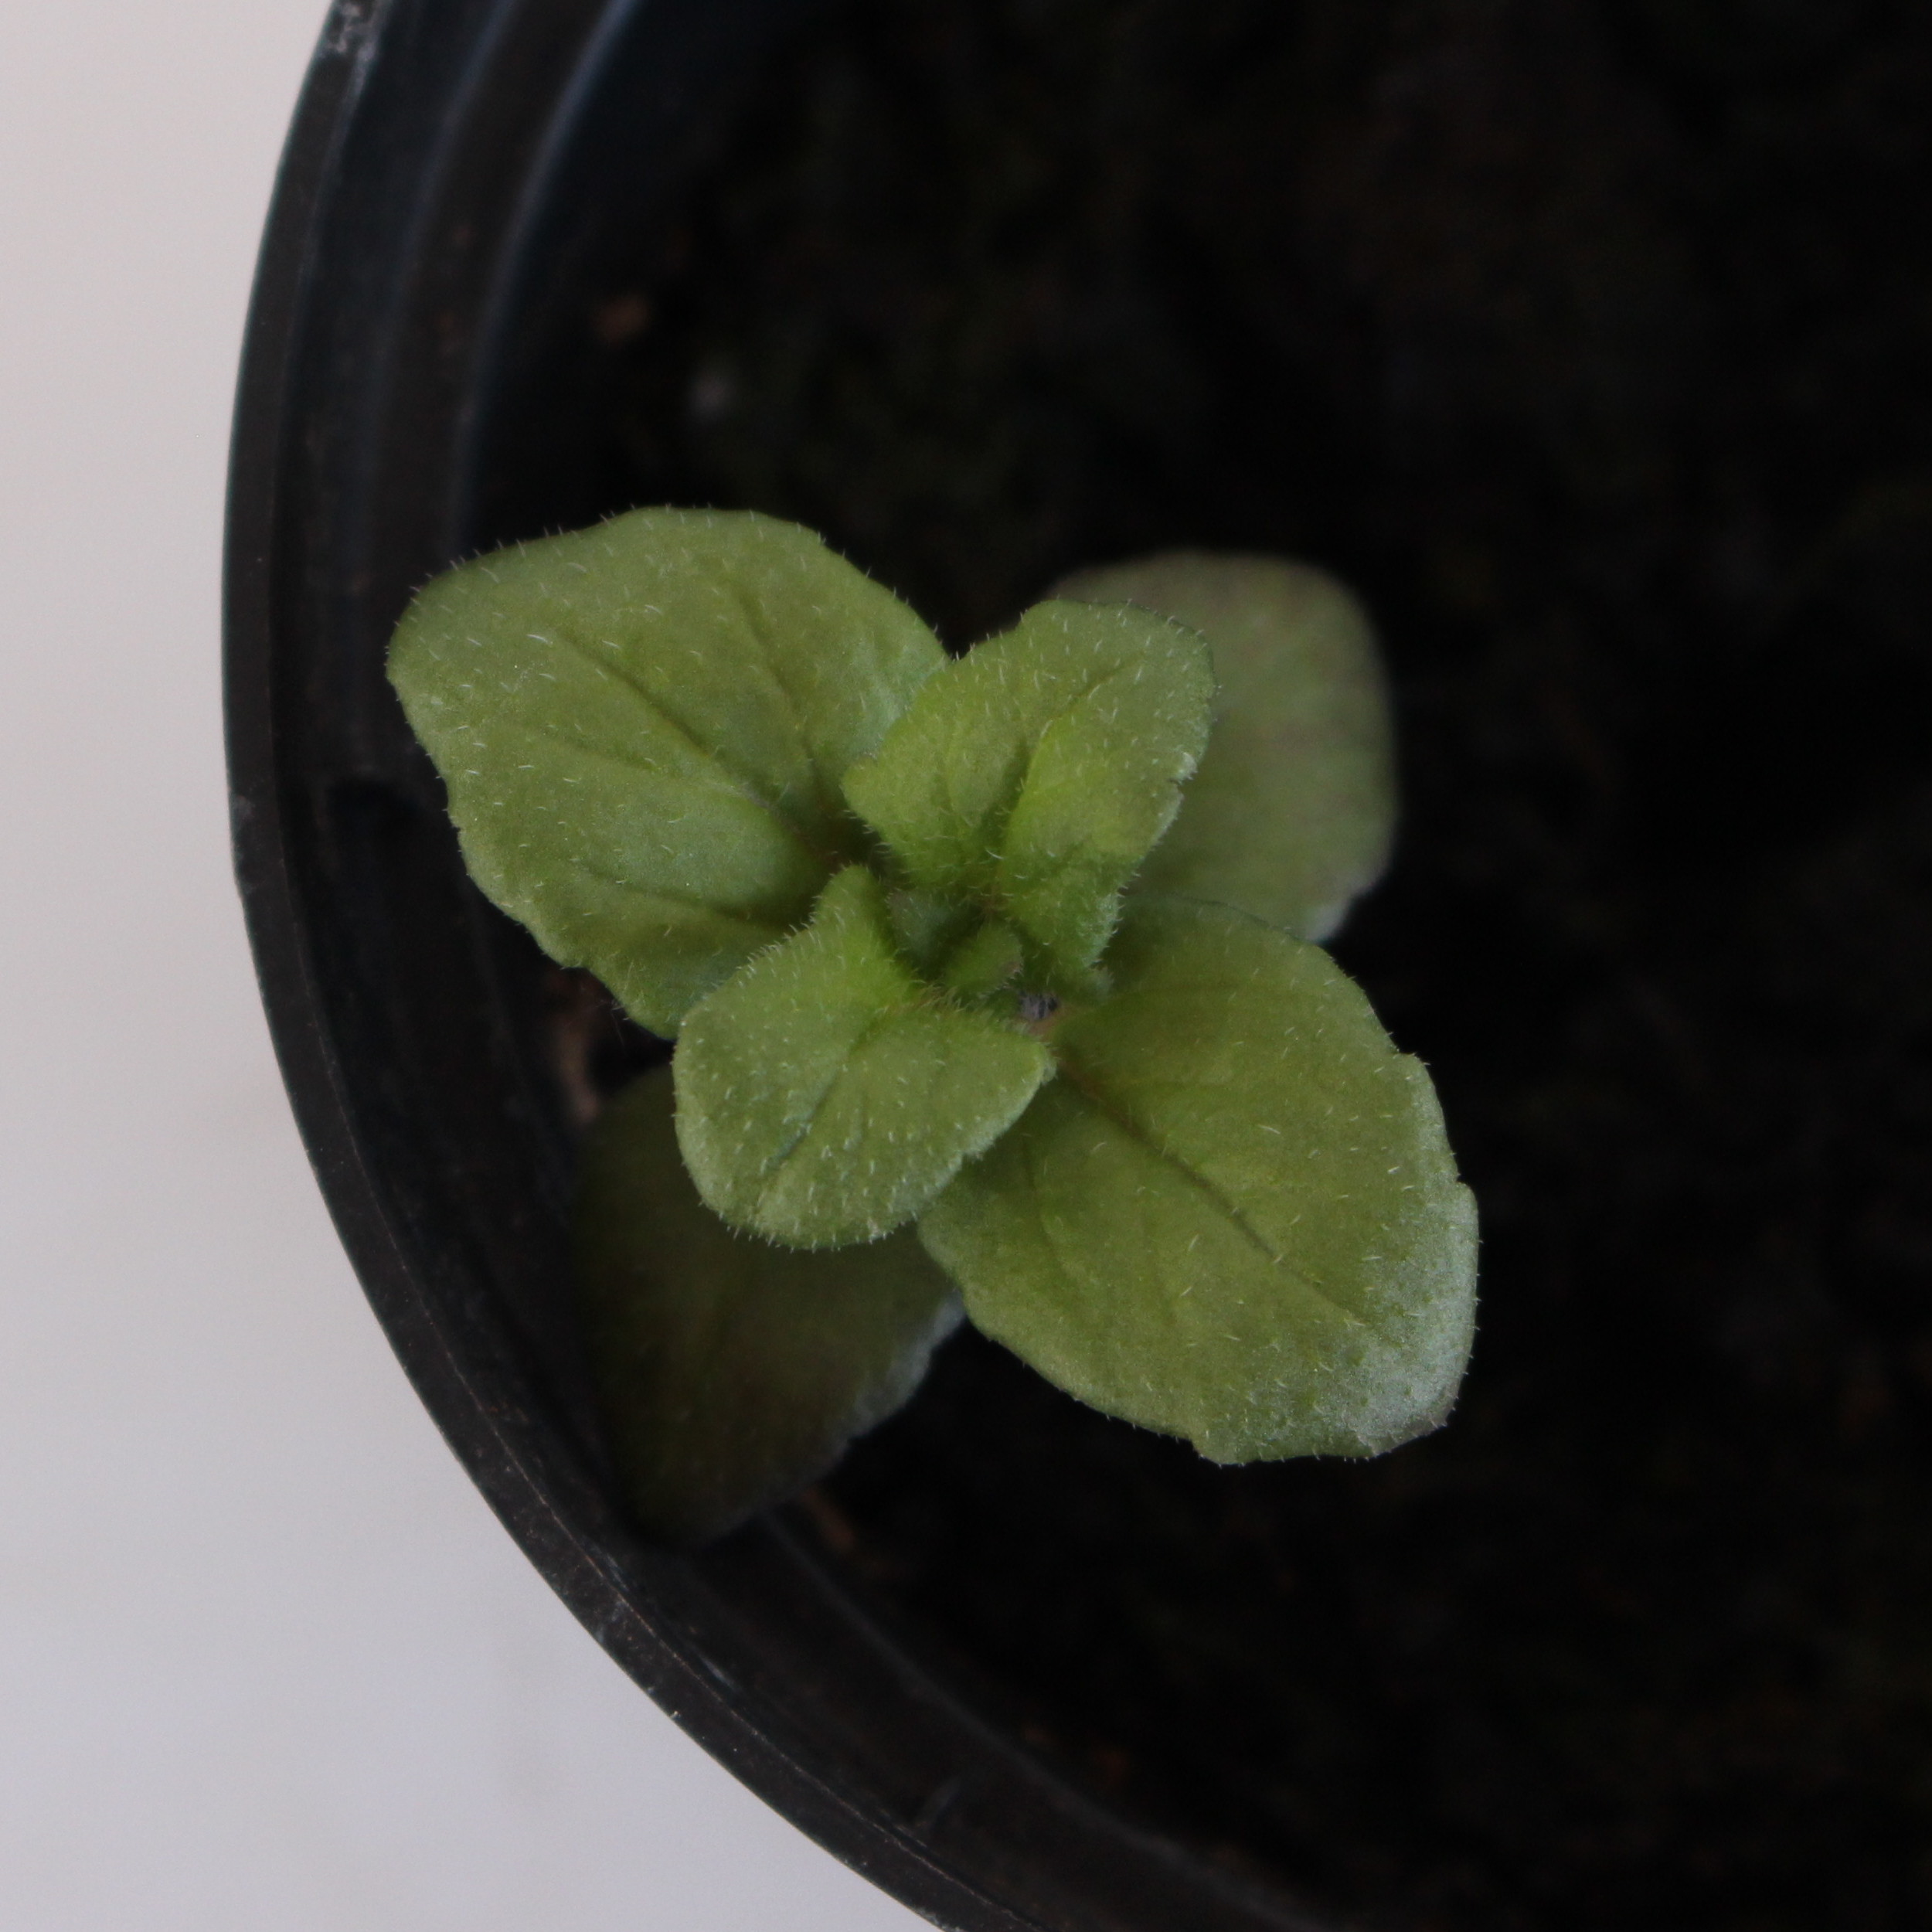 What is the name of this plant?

Veronica persica
